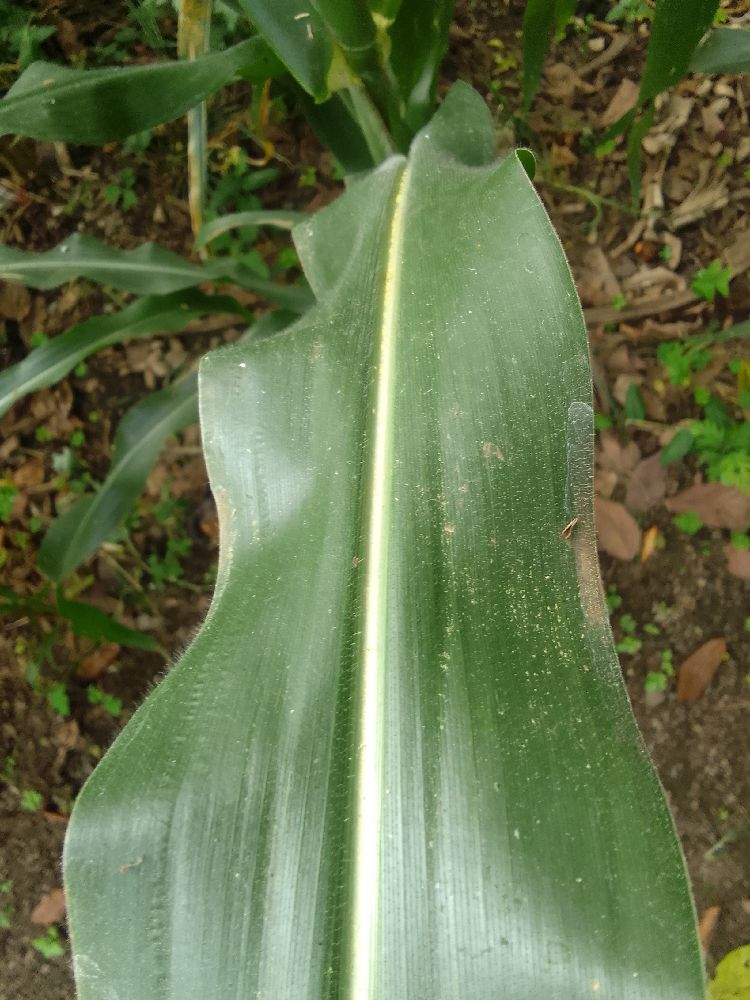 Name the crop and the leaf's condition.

maize, healthy
